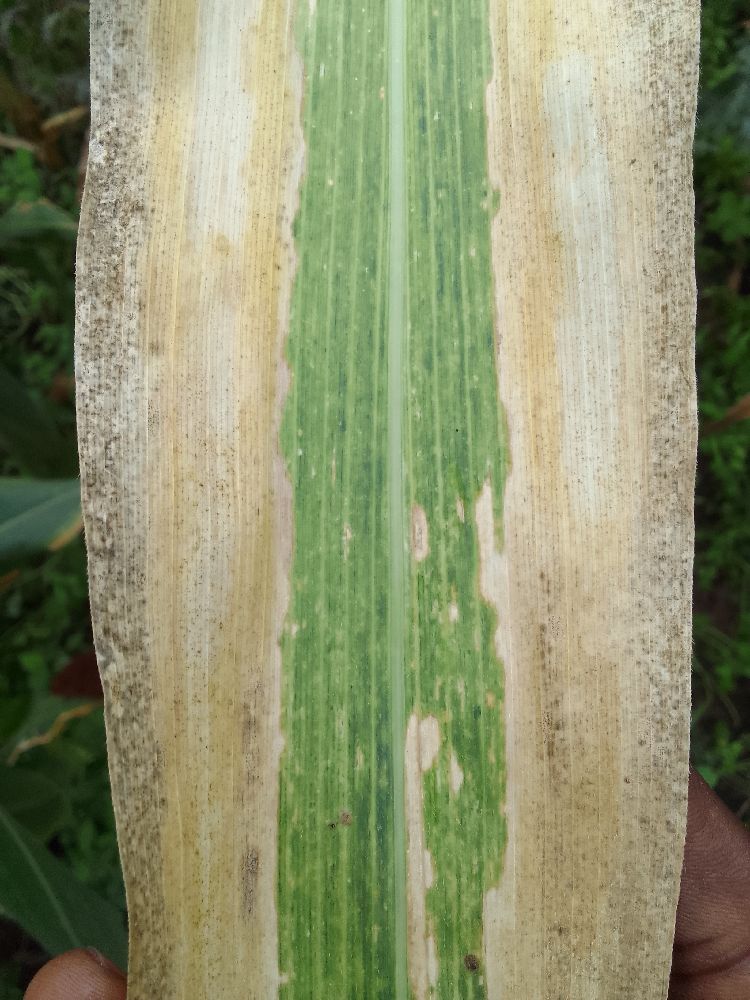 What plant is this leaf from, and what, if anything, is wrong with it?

maize, maize lethal necrosis
